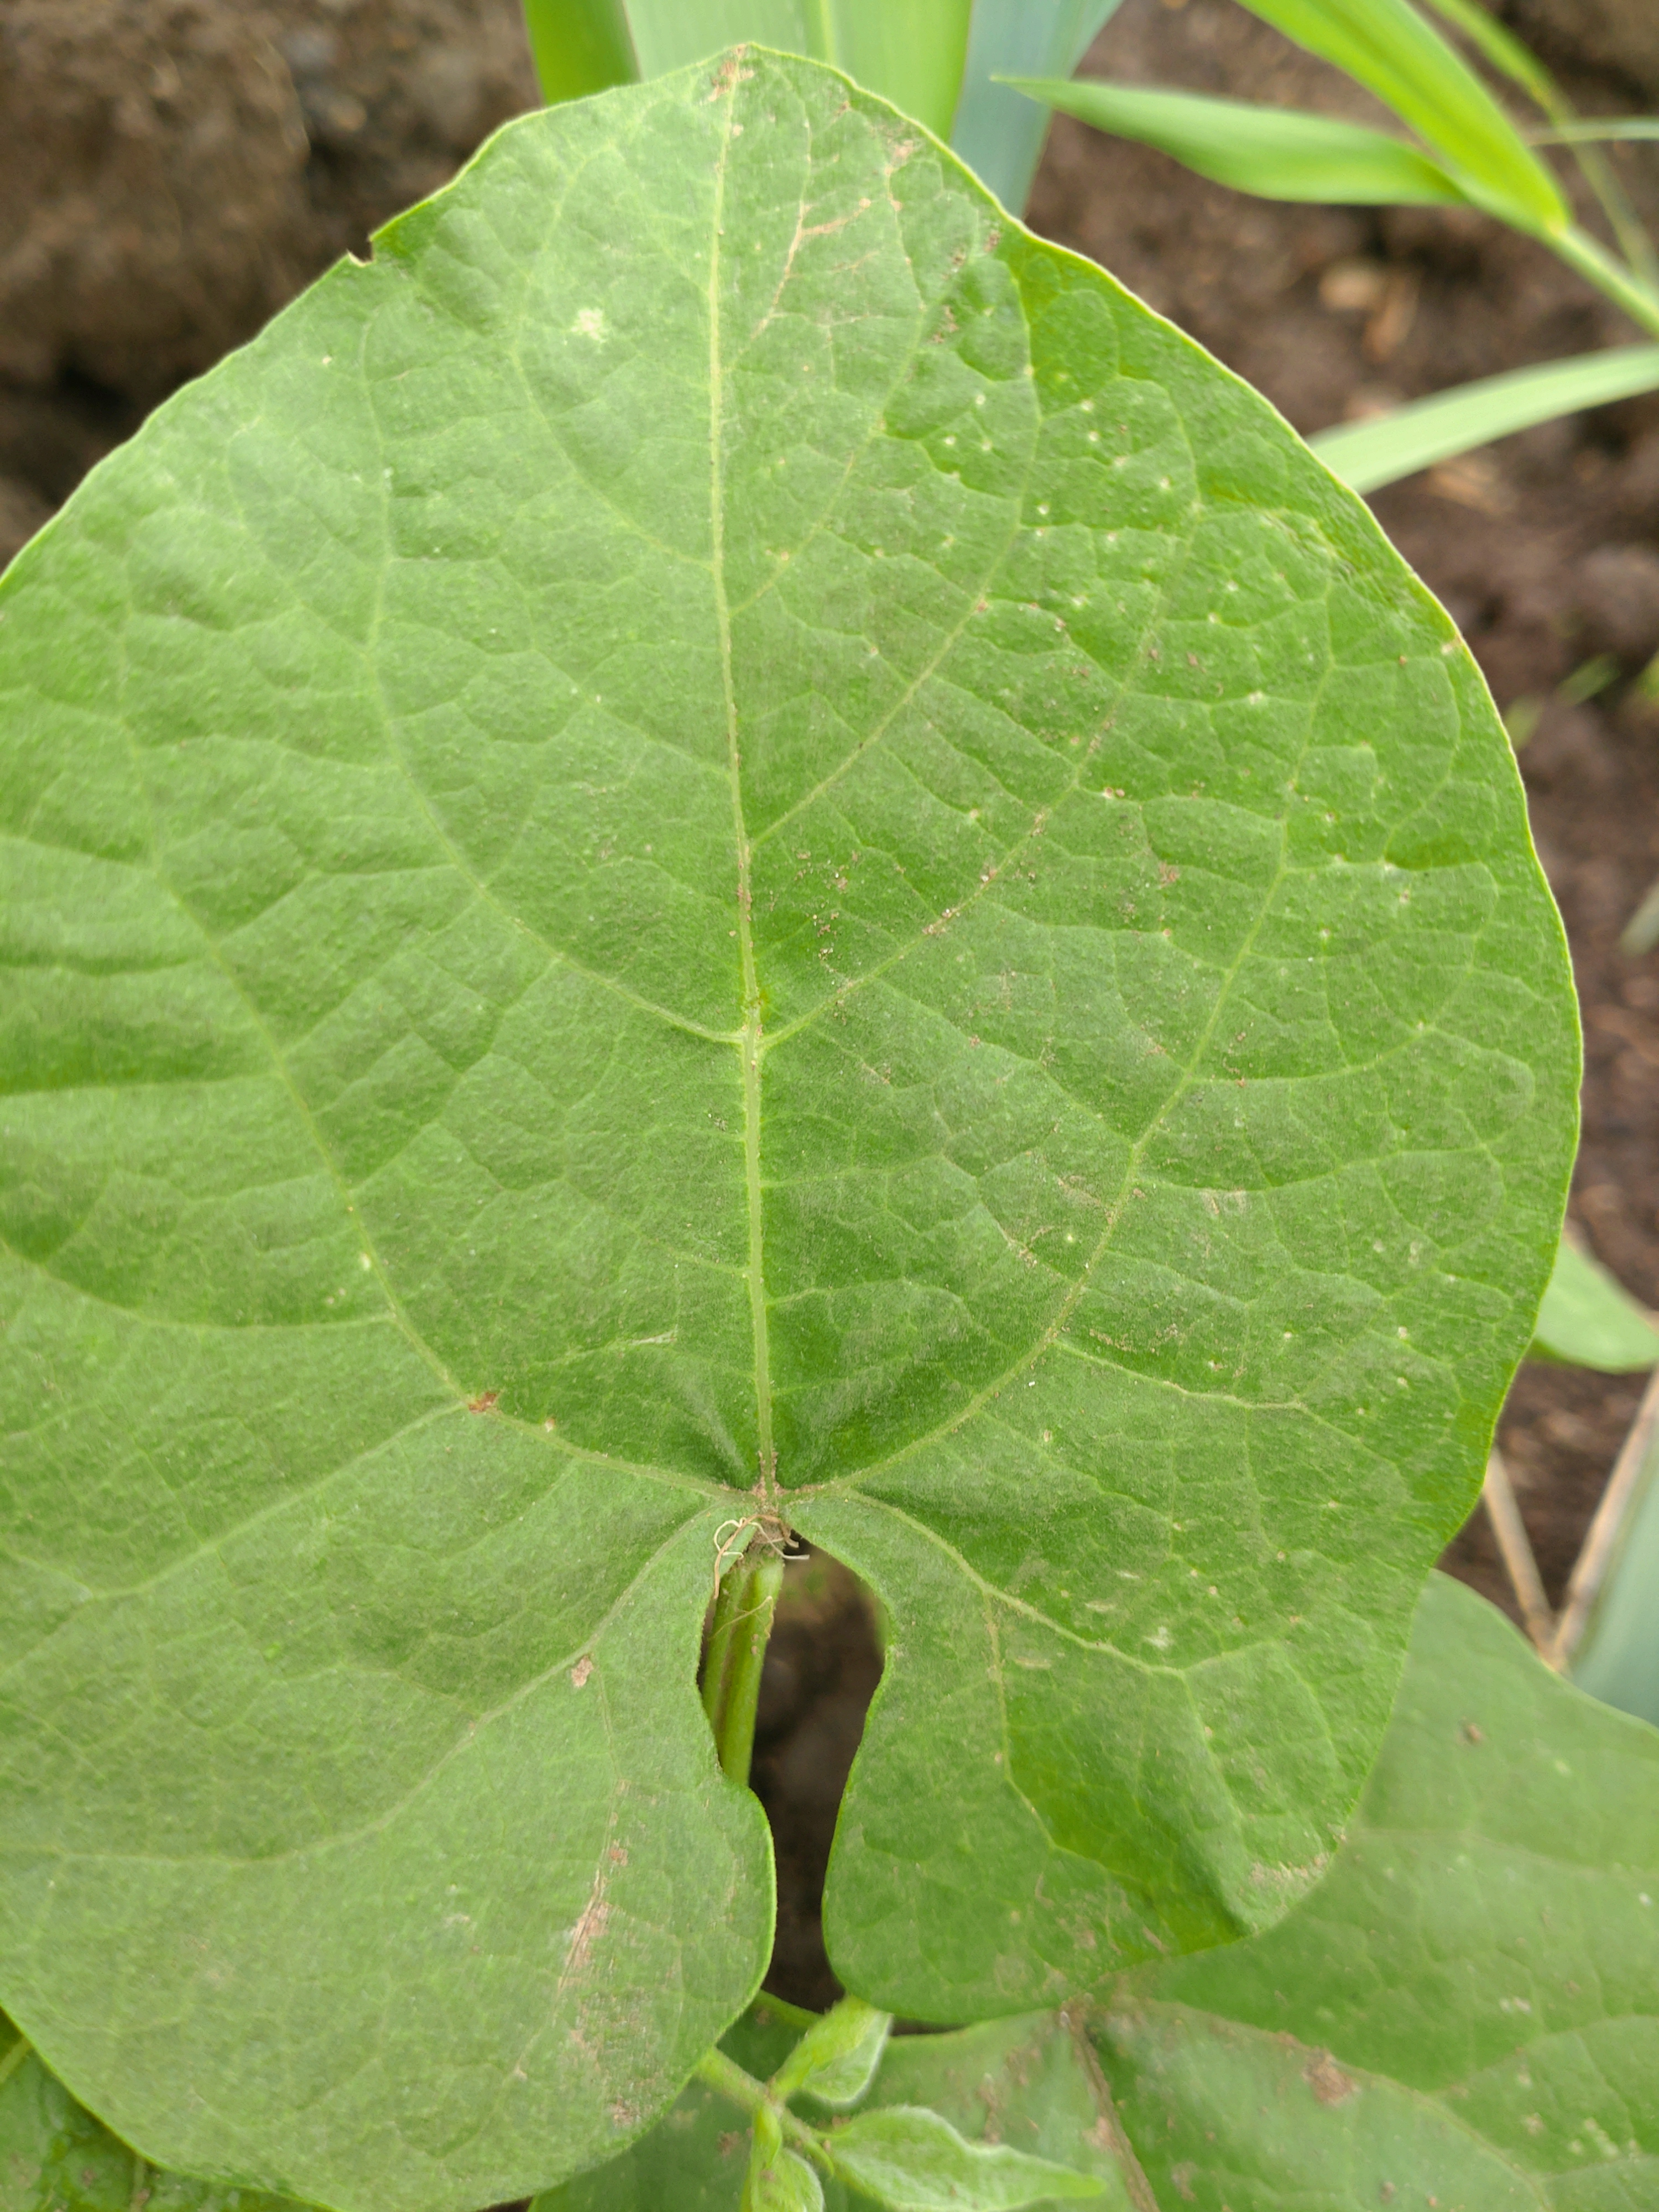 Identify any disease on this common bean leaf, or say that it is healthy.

healthy
